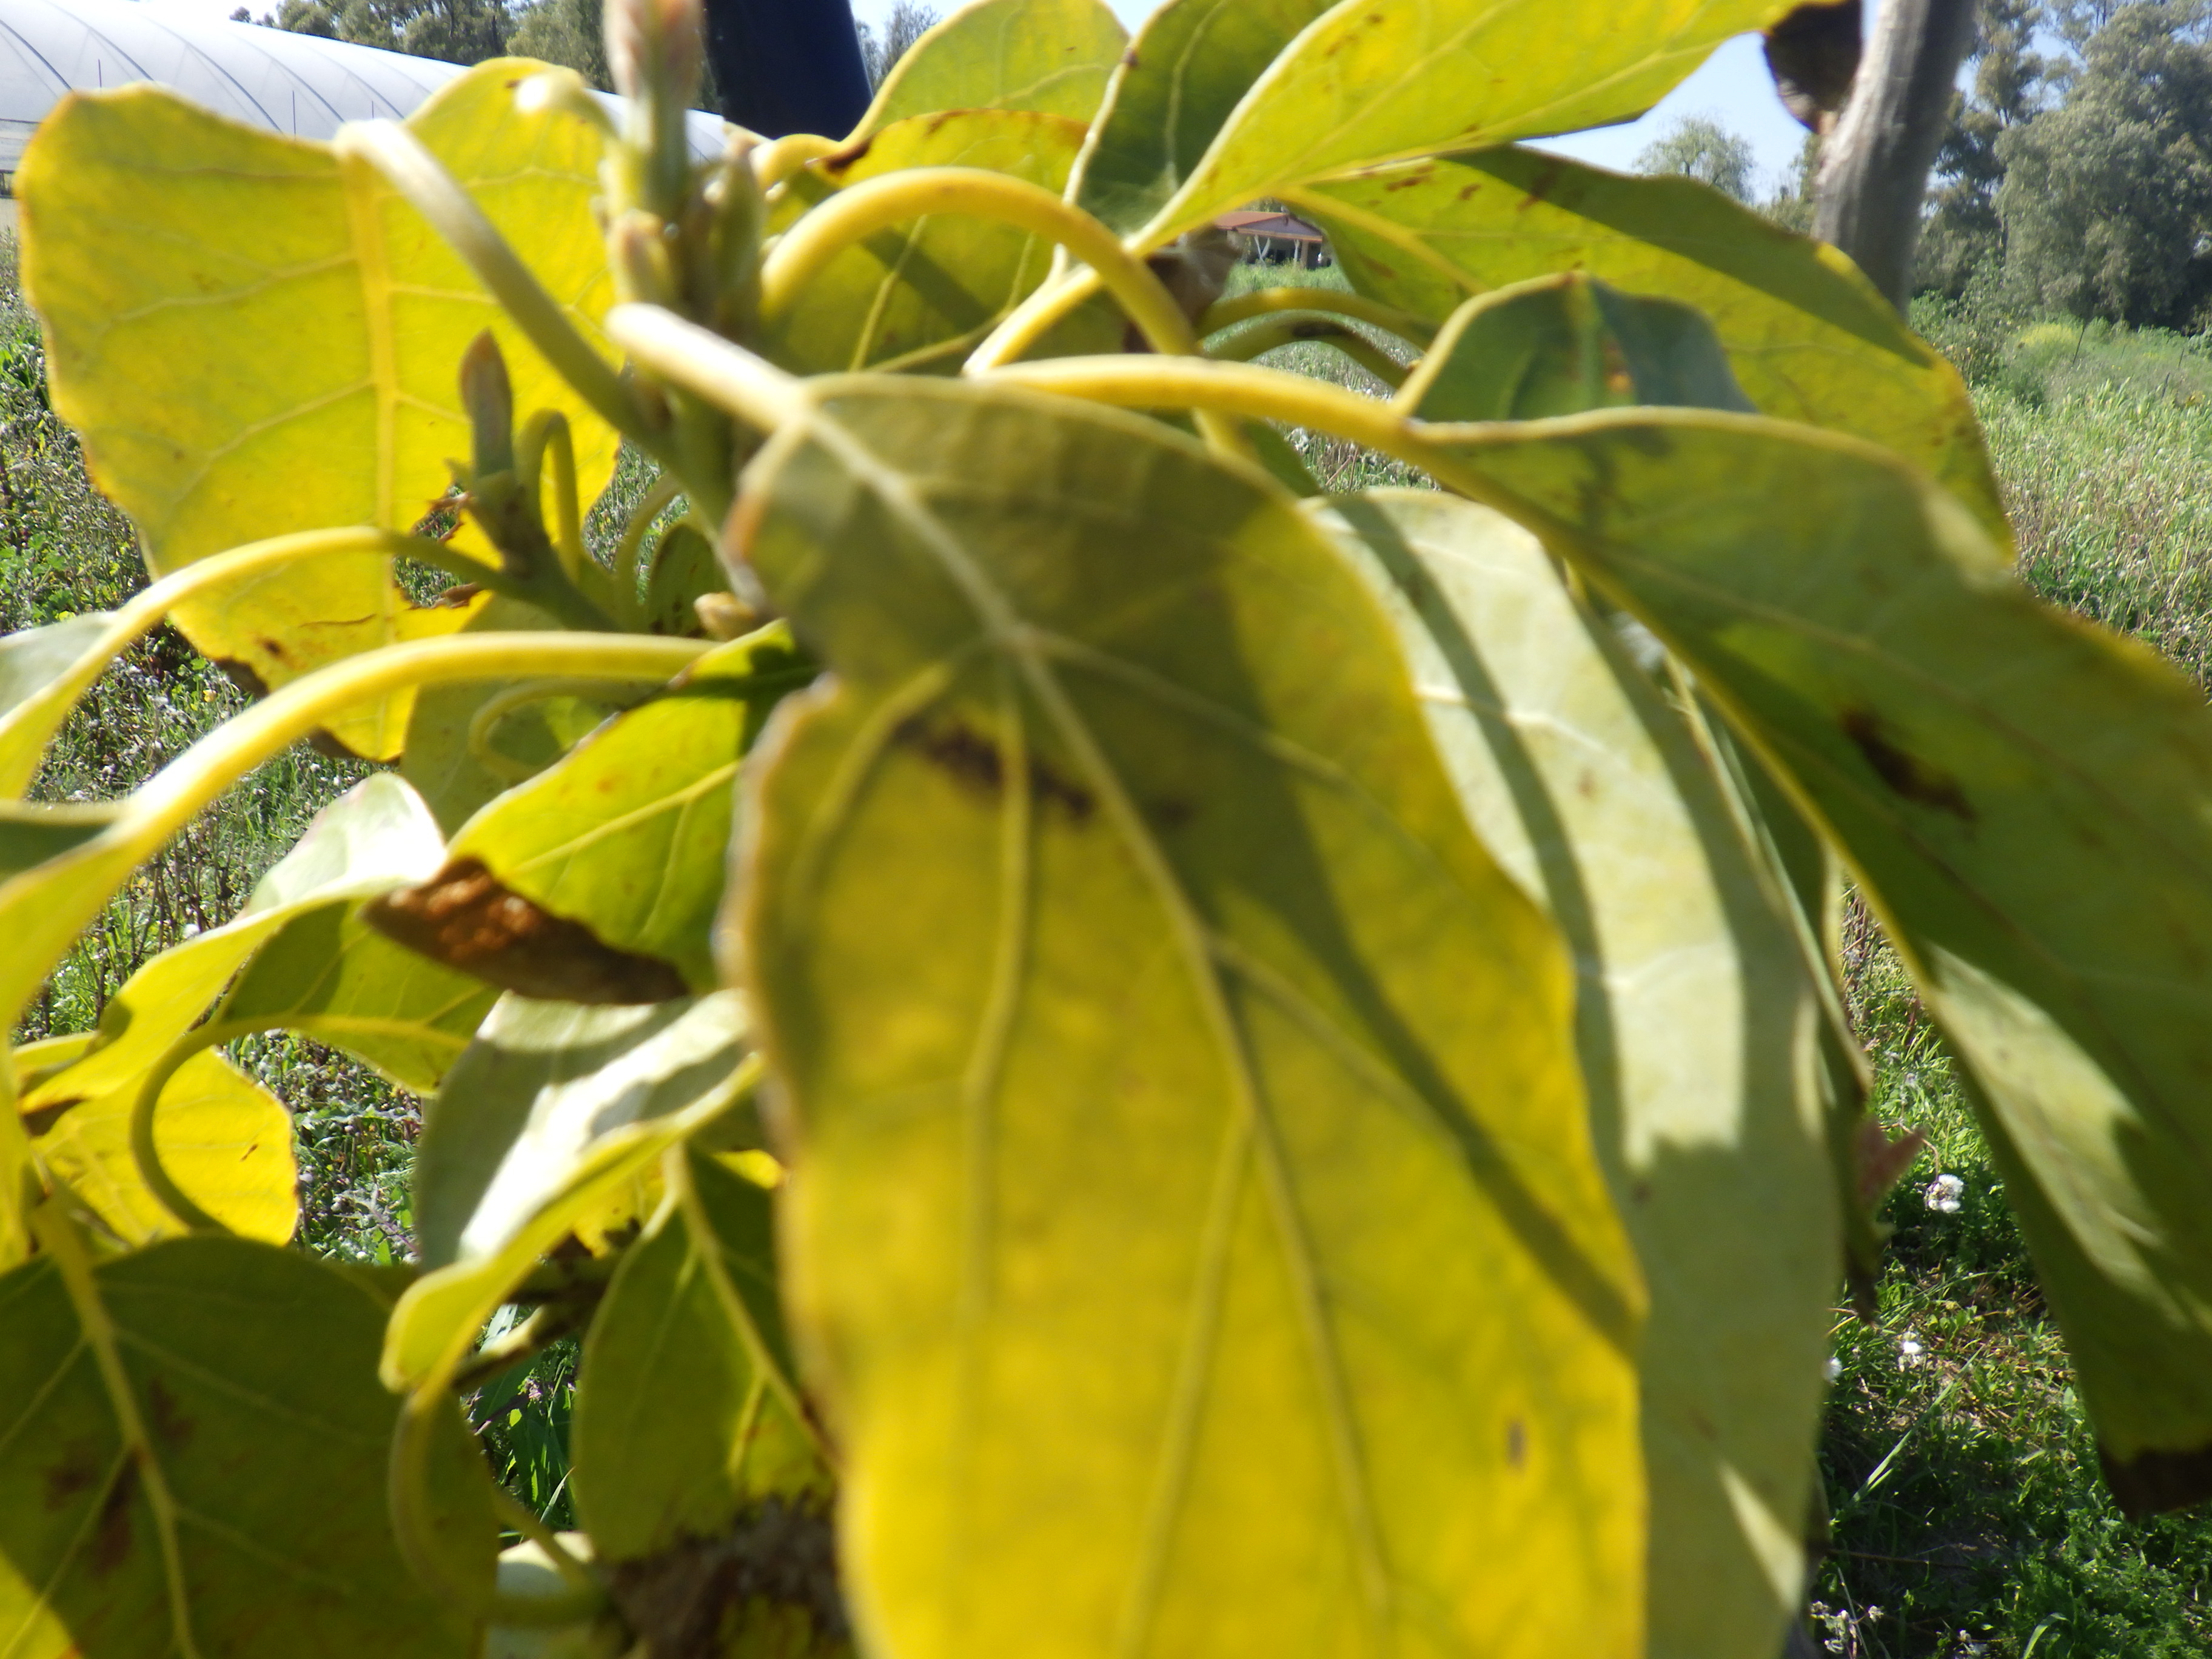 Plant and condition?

avocado, frost damage
